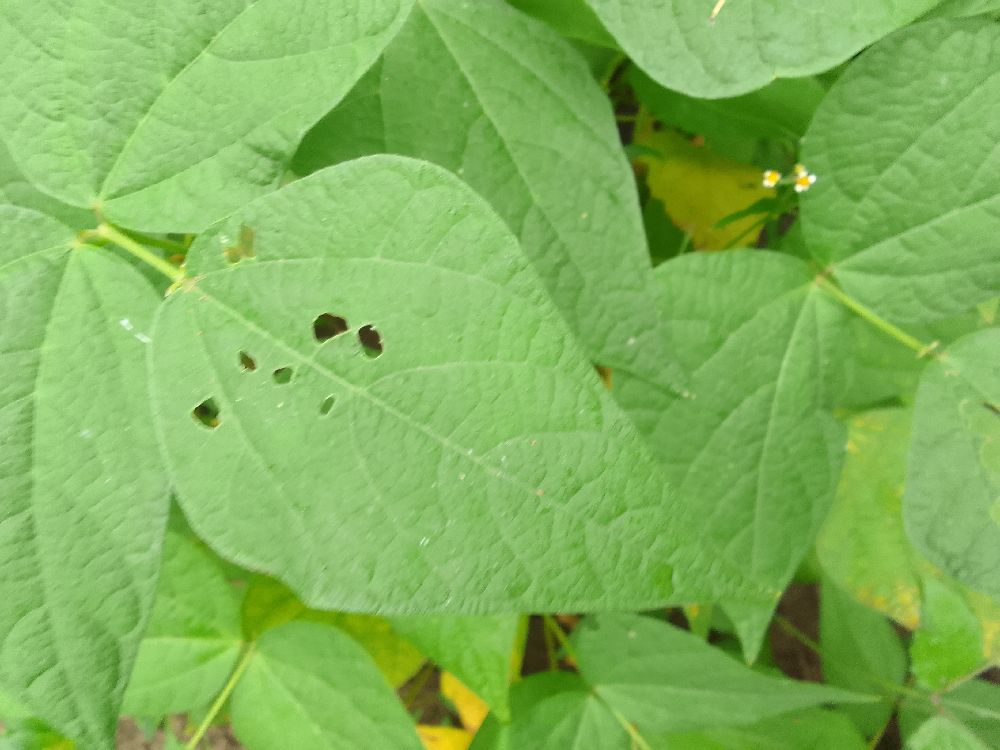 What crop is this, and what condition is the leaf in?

common bean, healthy
